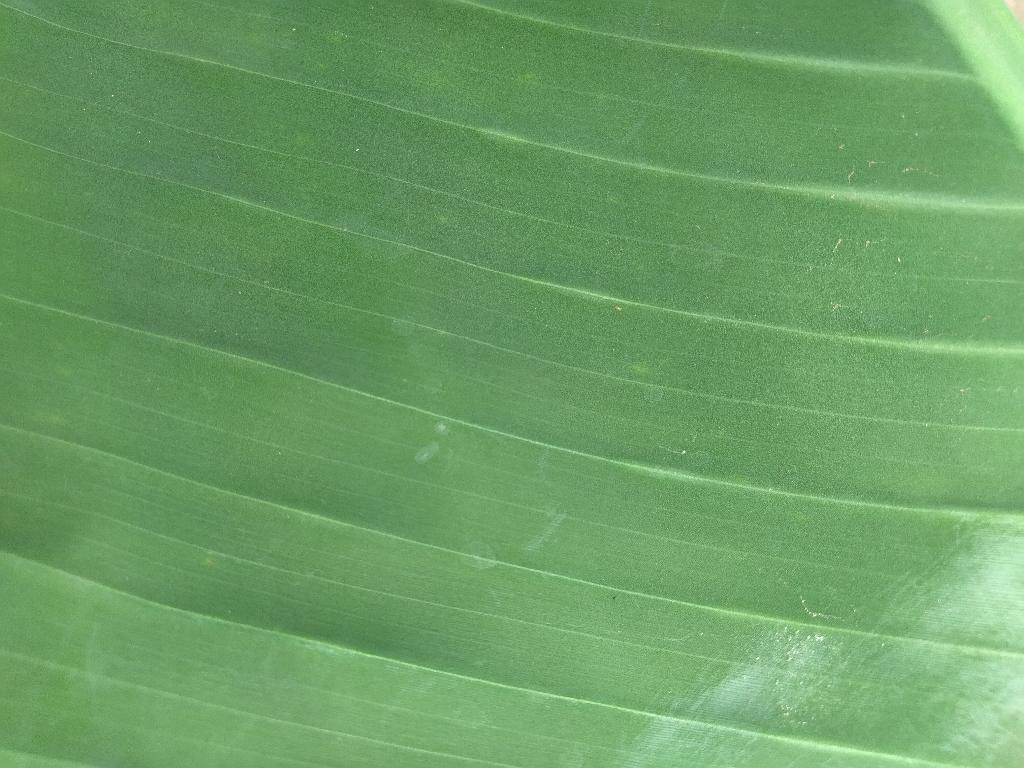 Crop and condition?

banana, healthy
